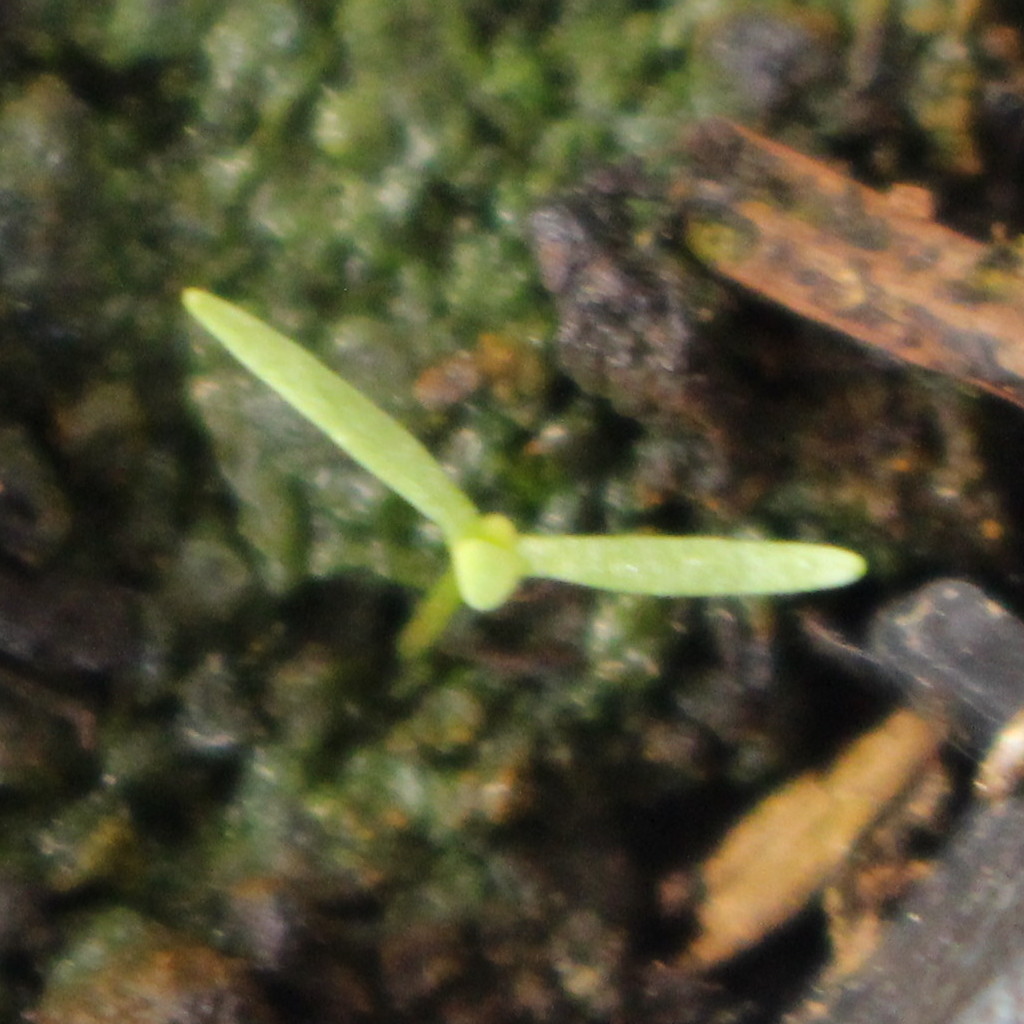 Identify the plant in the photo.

Papaver rhoeas
